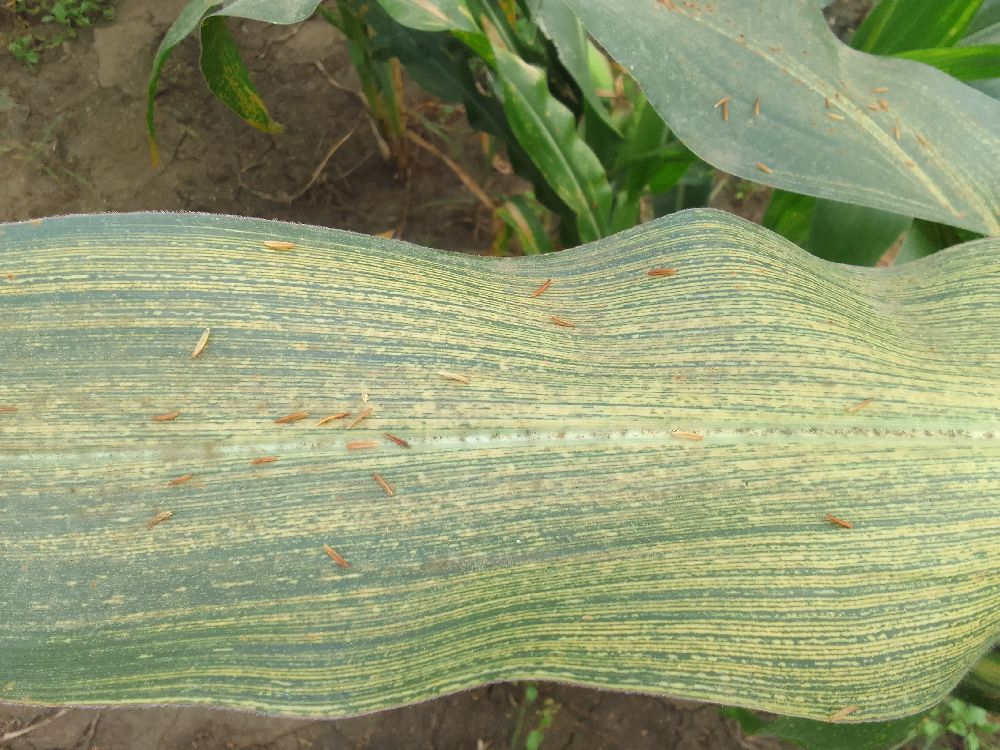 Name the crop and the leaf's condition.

maize, maize streak virus
